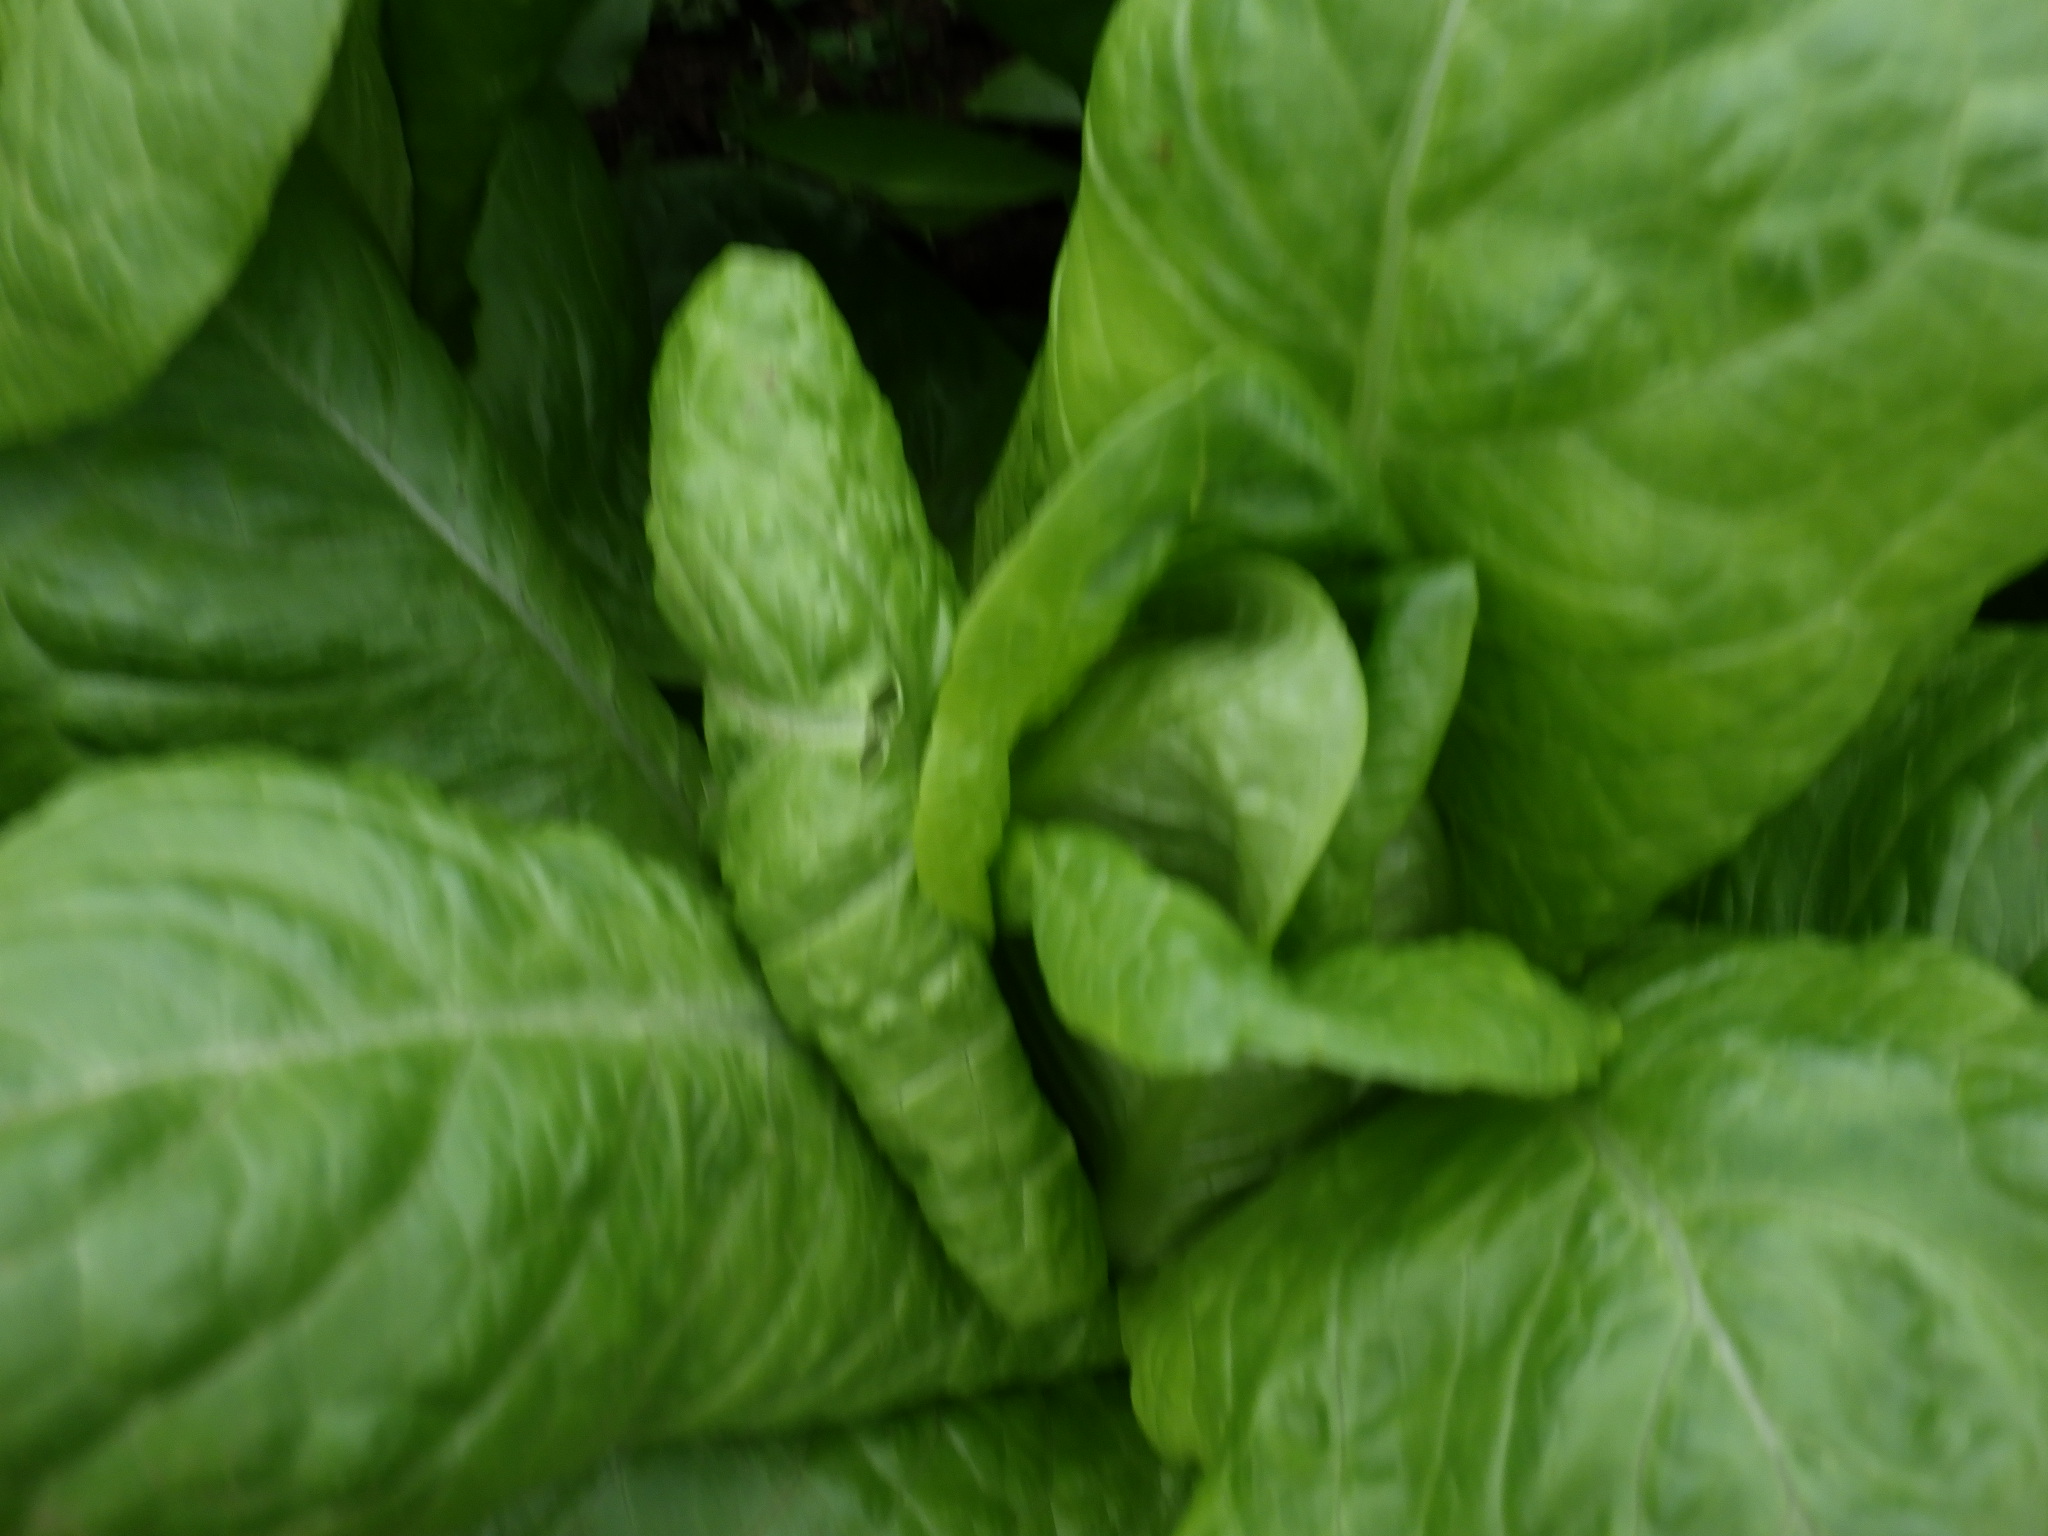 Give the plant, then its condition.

lettuce, healthy
